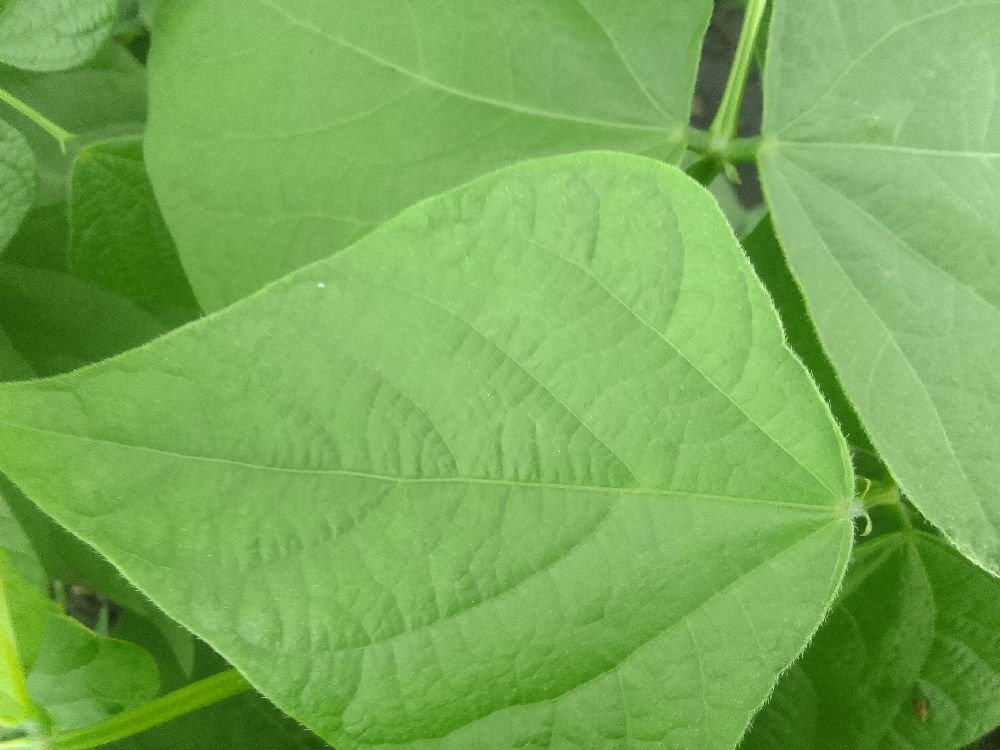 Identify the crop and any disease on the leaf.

common bean, healthy
